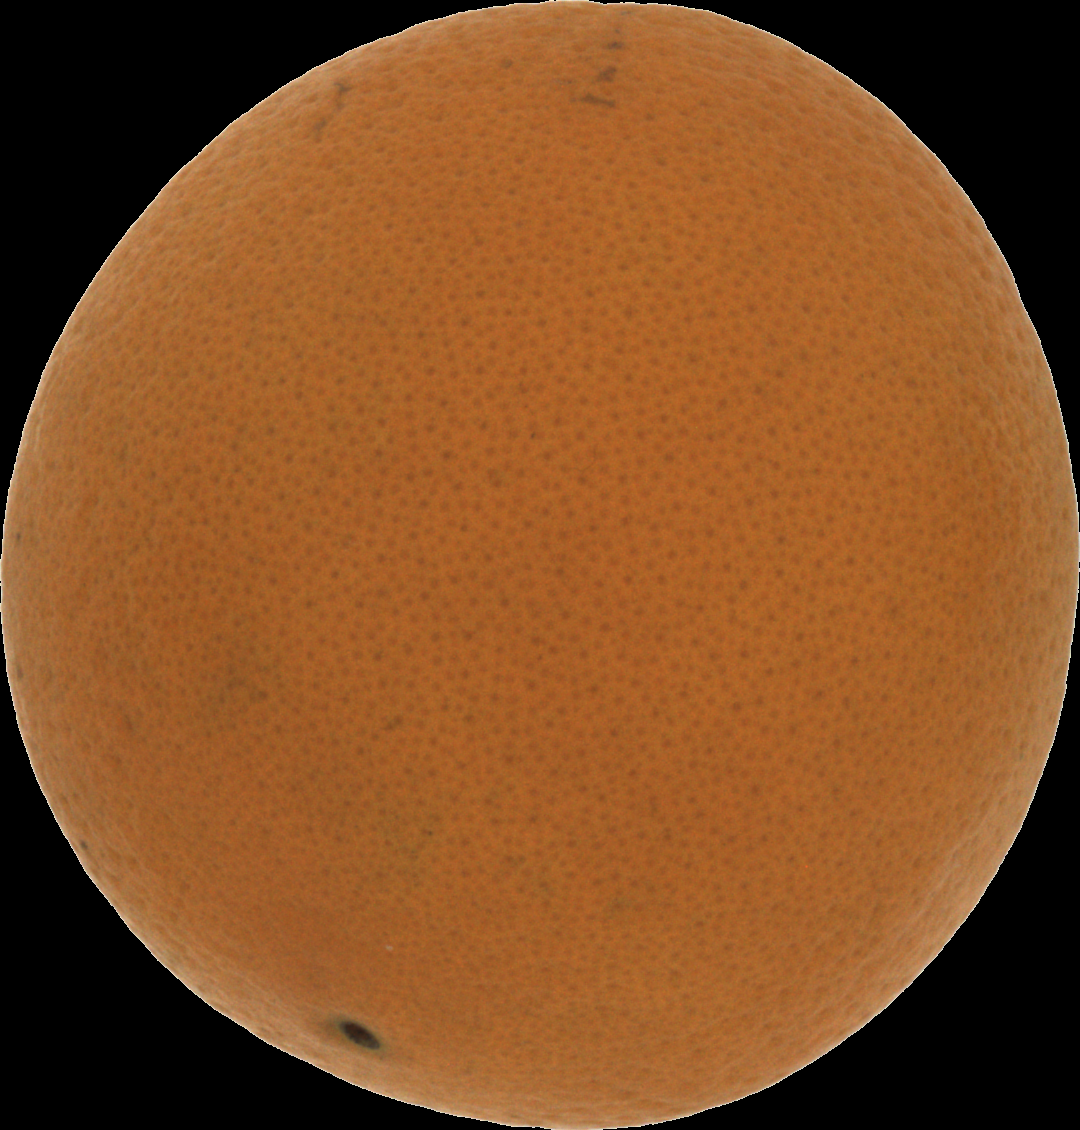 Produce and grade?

orange, good
